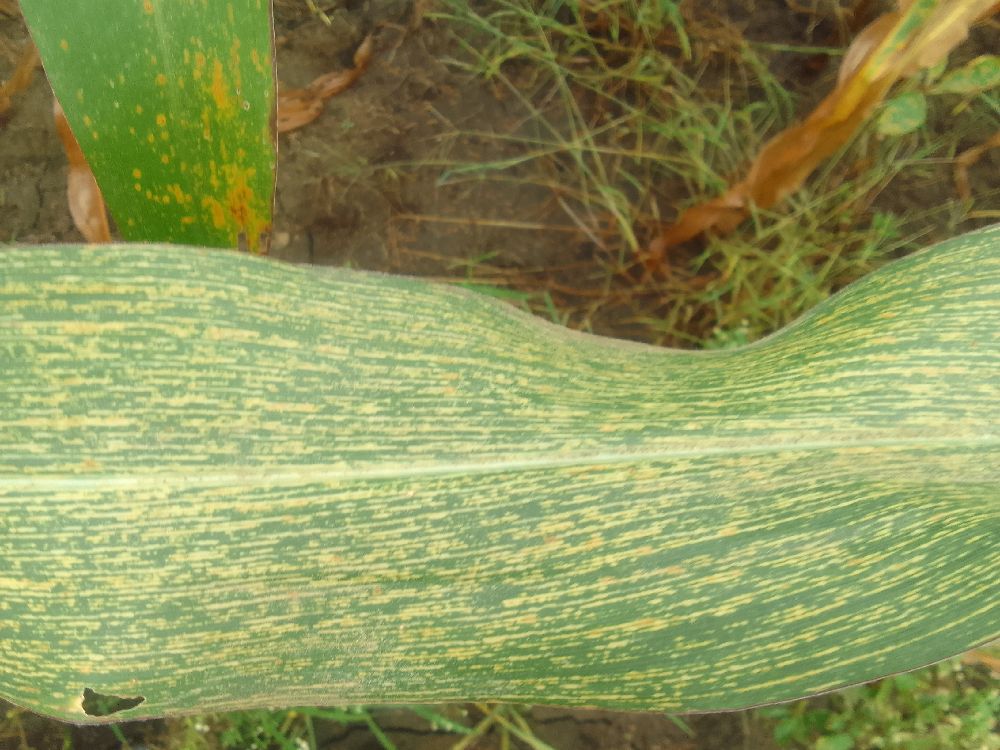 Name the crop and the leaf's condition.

maize, maize streak virus
